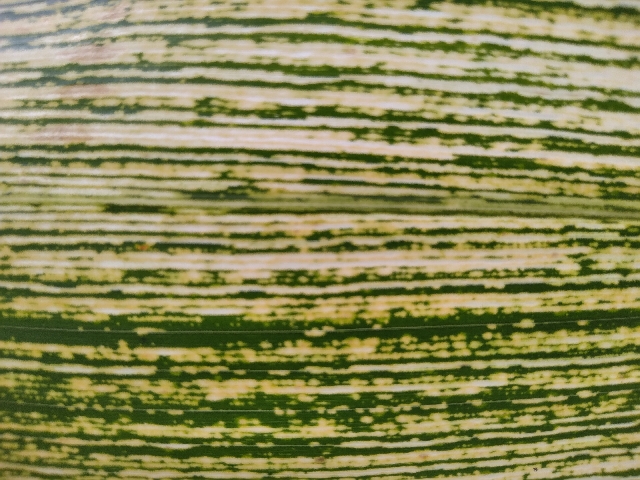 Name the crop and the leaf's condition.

maize, maize streak virus
